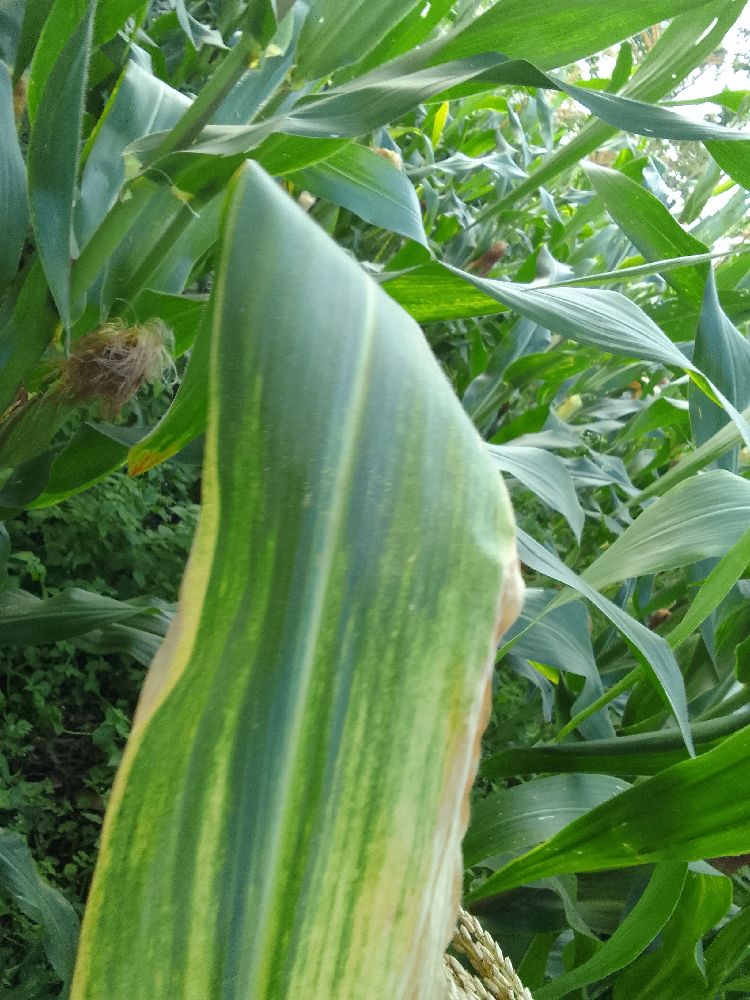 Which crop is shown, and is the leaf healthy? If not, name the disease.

maize, maize lethal necrosis
